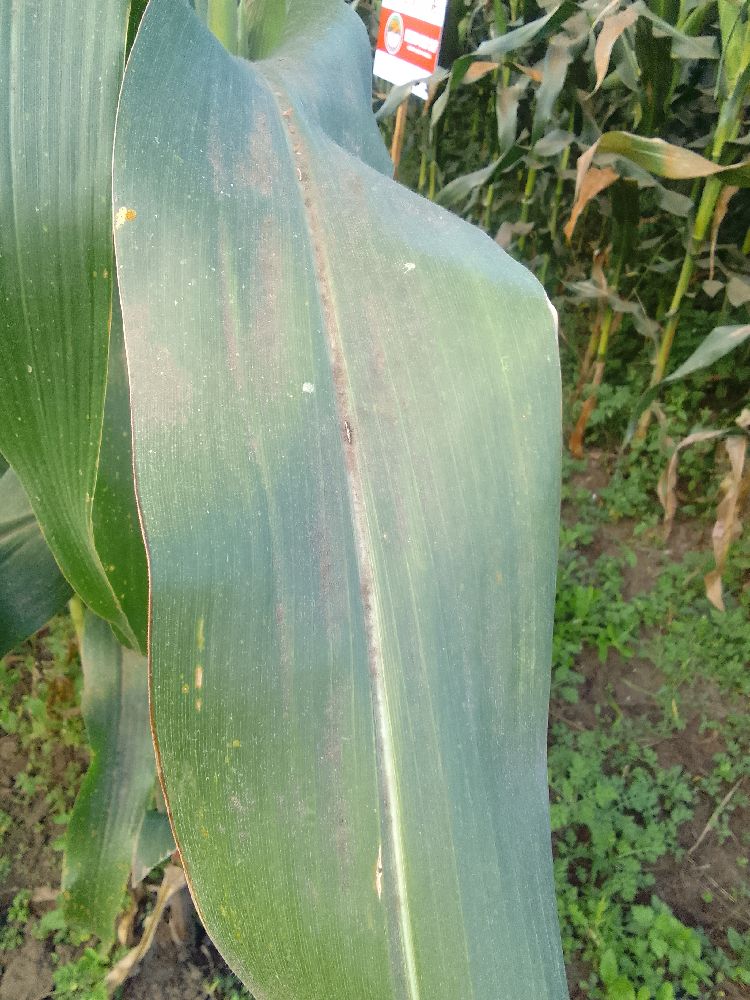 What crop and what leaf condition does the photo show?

maize, healthy
